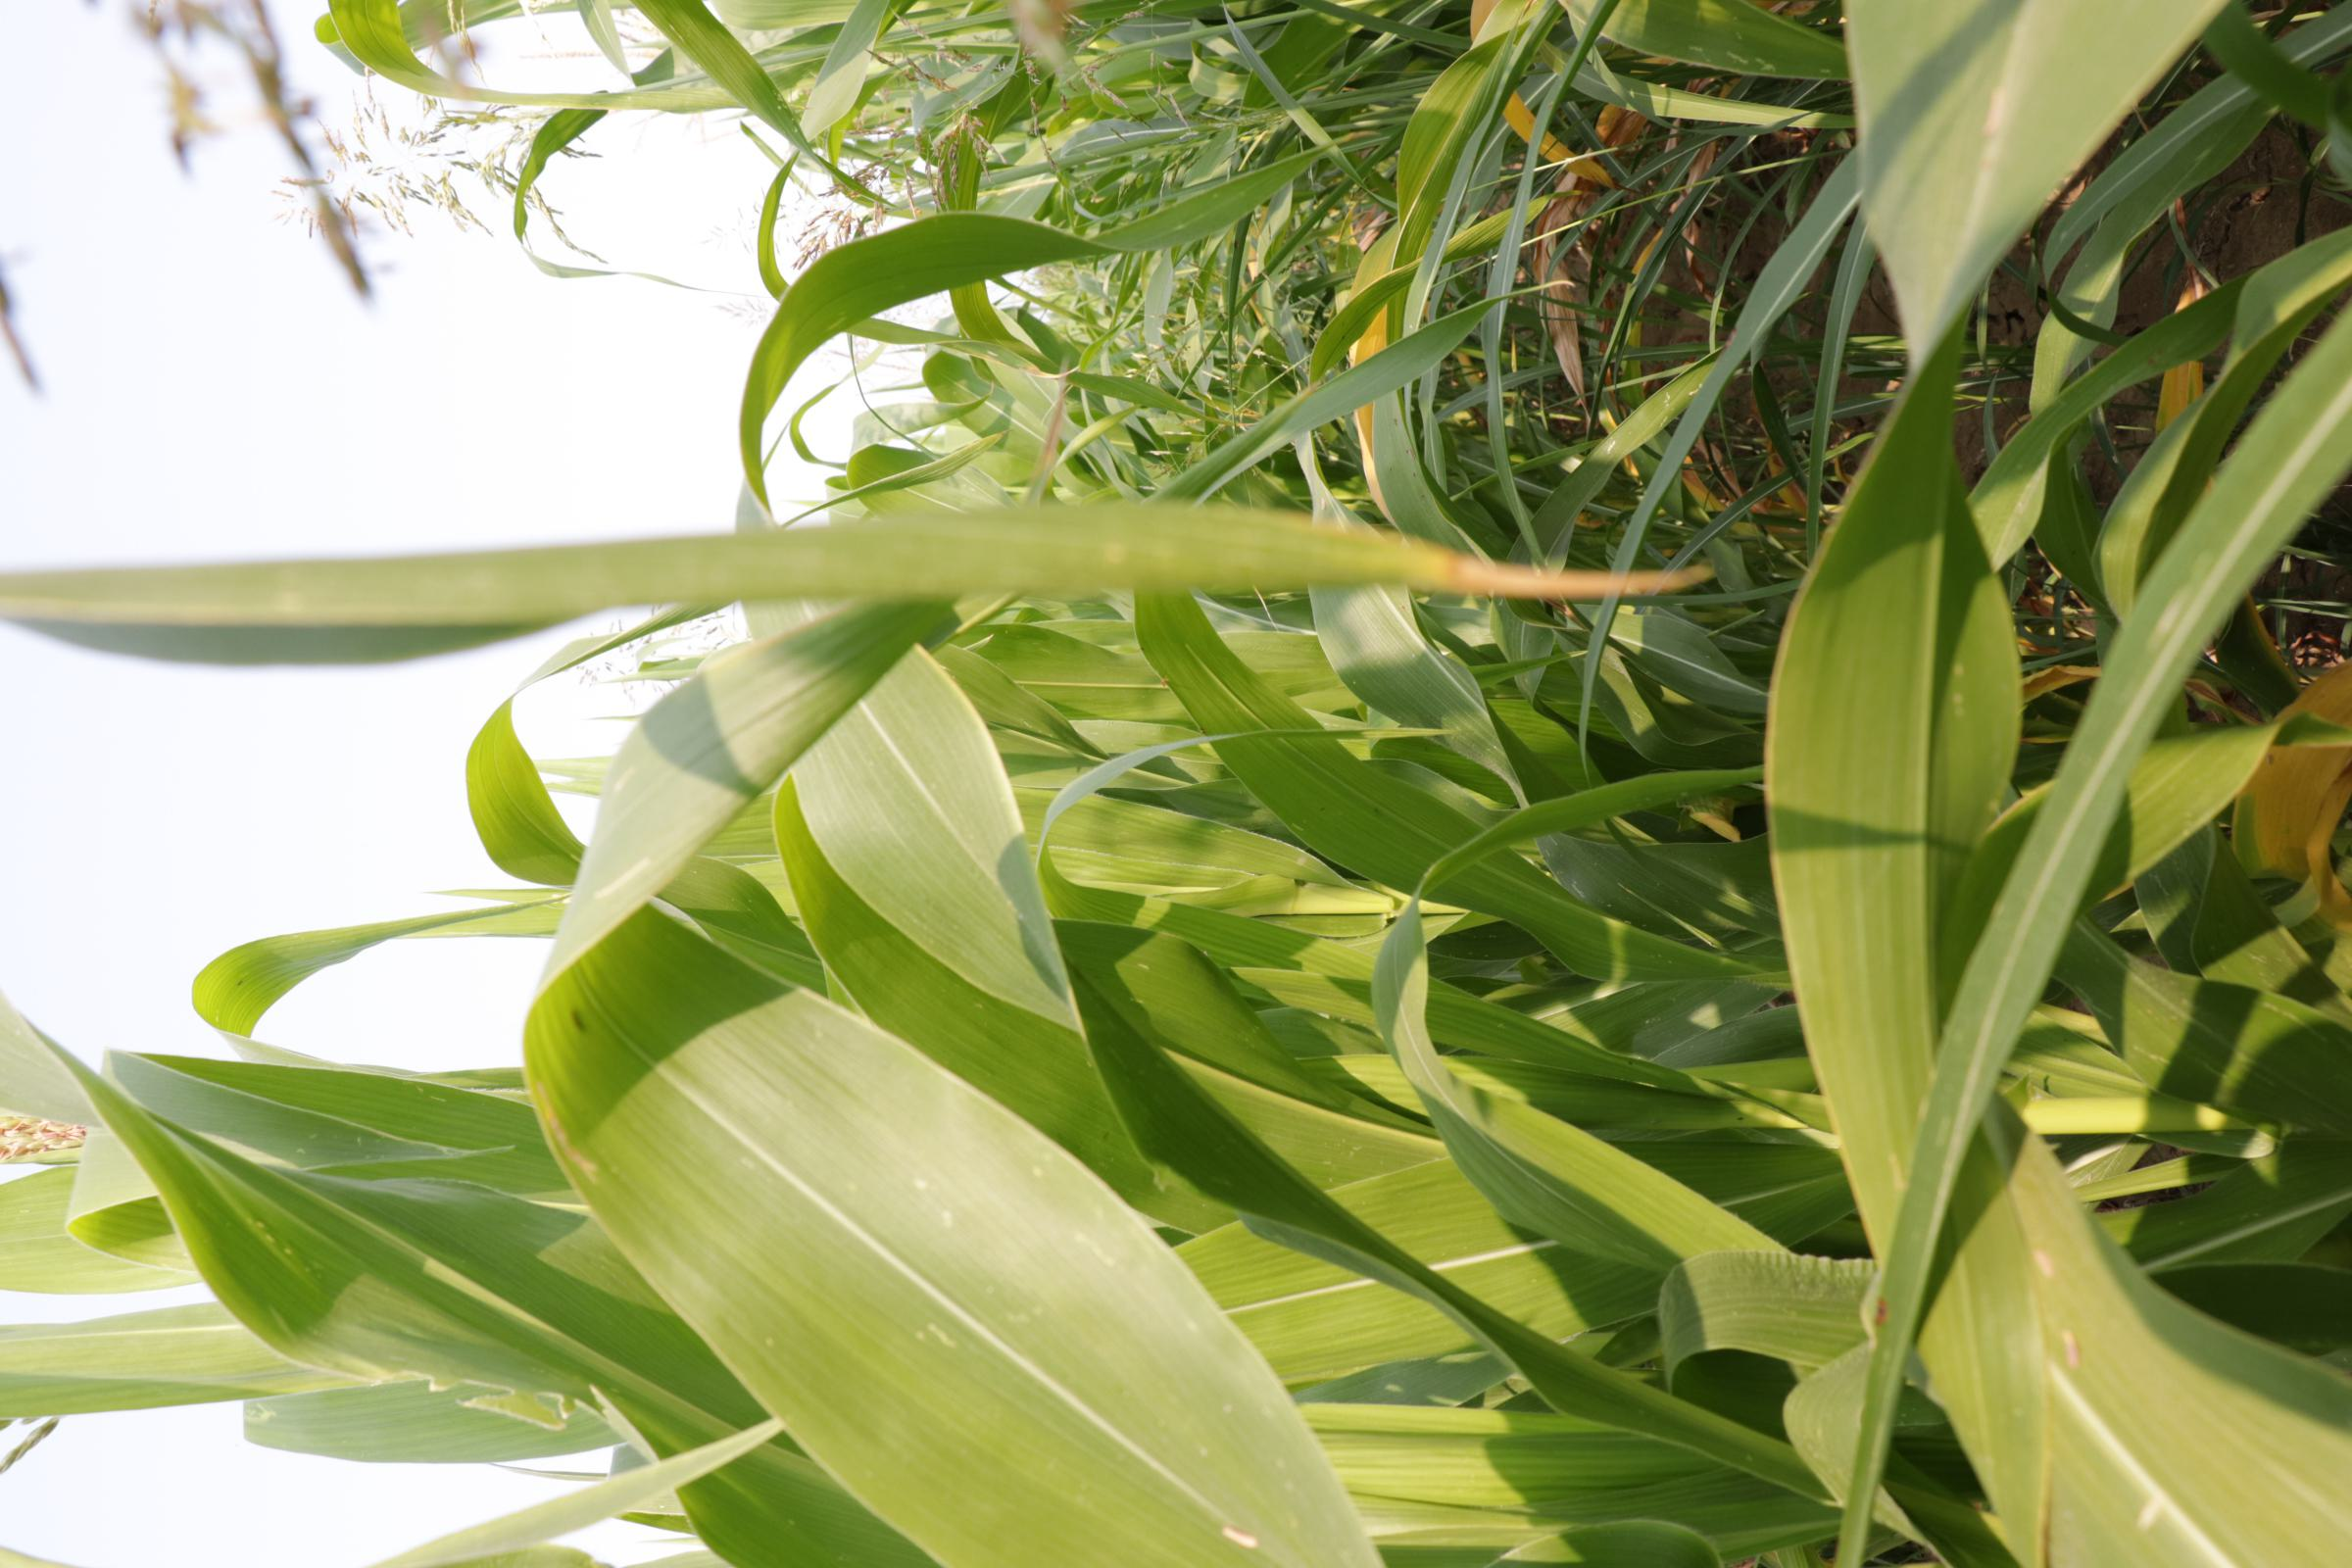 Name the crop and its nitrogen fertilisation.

maize, reduced nitrogen fertilisation
